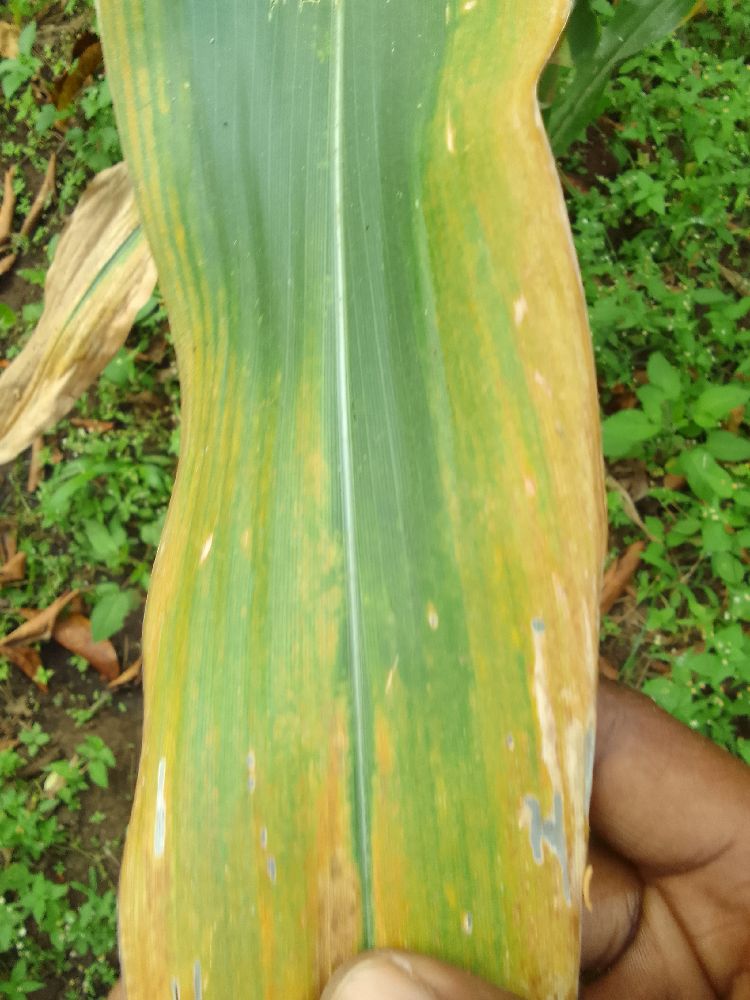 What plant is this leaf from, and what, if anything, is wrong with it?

maize, maize lethal necrosis
